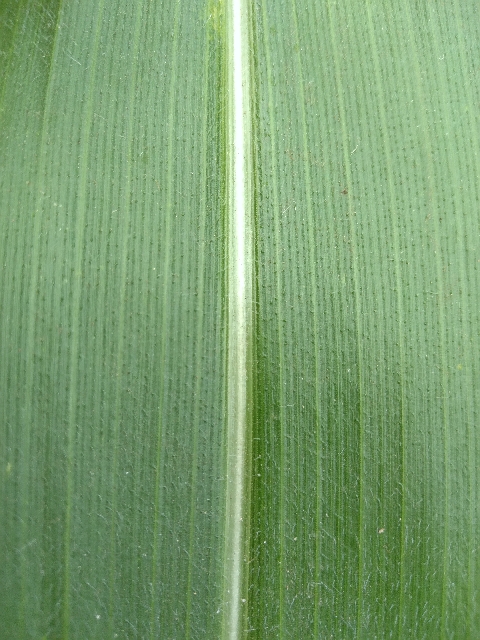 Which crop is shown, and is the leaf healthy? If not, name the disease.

maize, healthy
